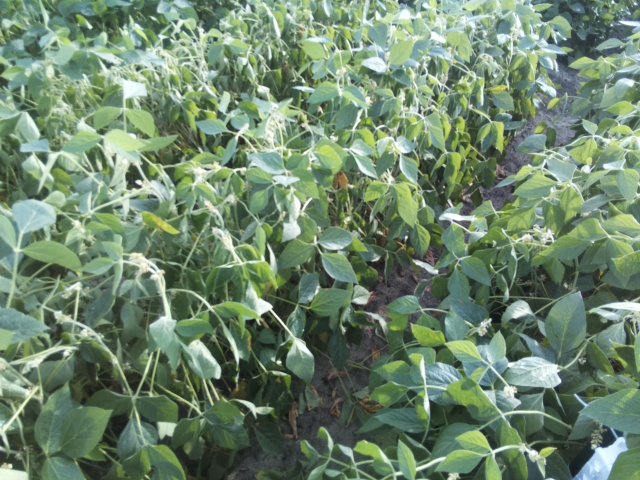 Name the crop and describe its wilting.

soybean, moderate turgor loss in upper canopy
